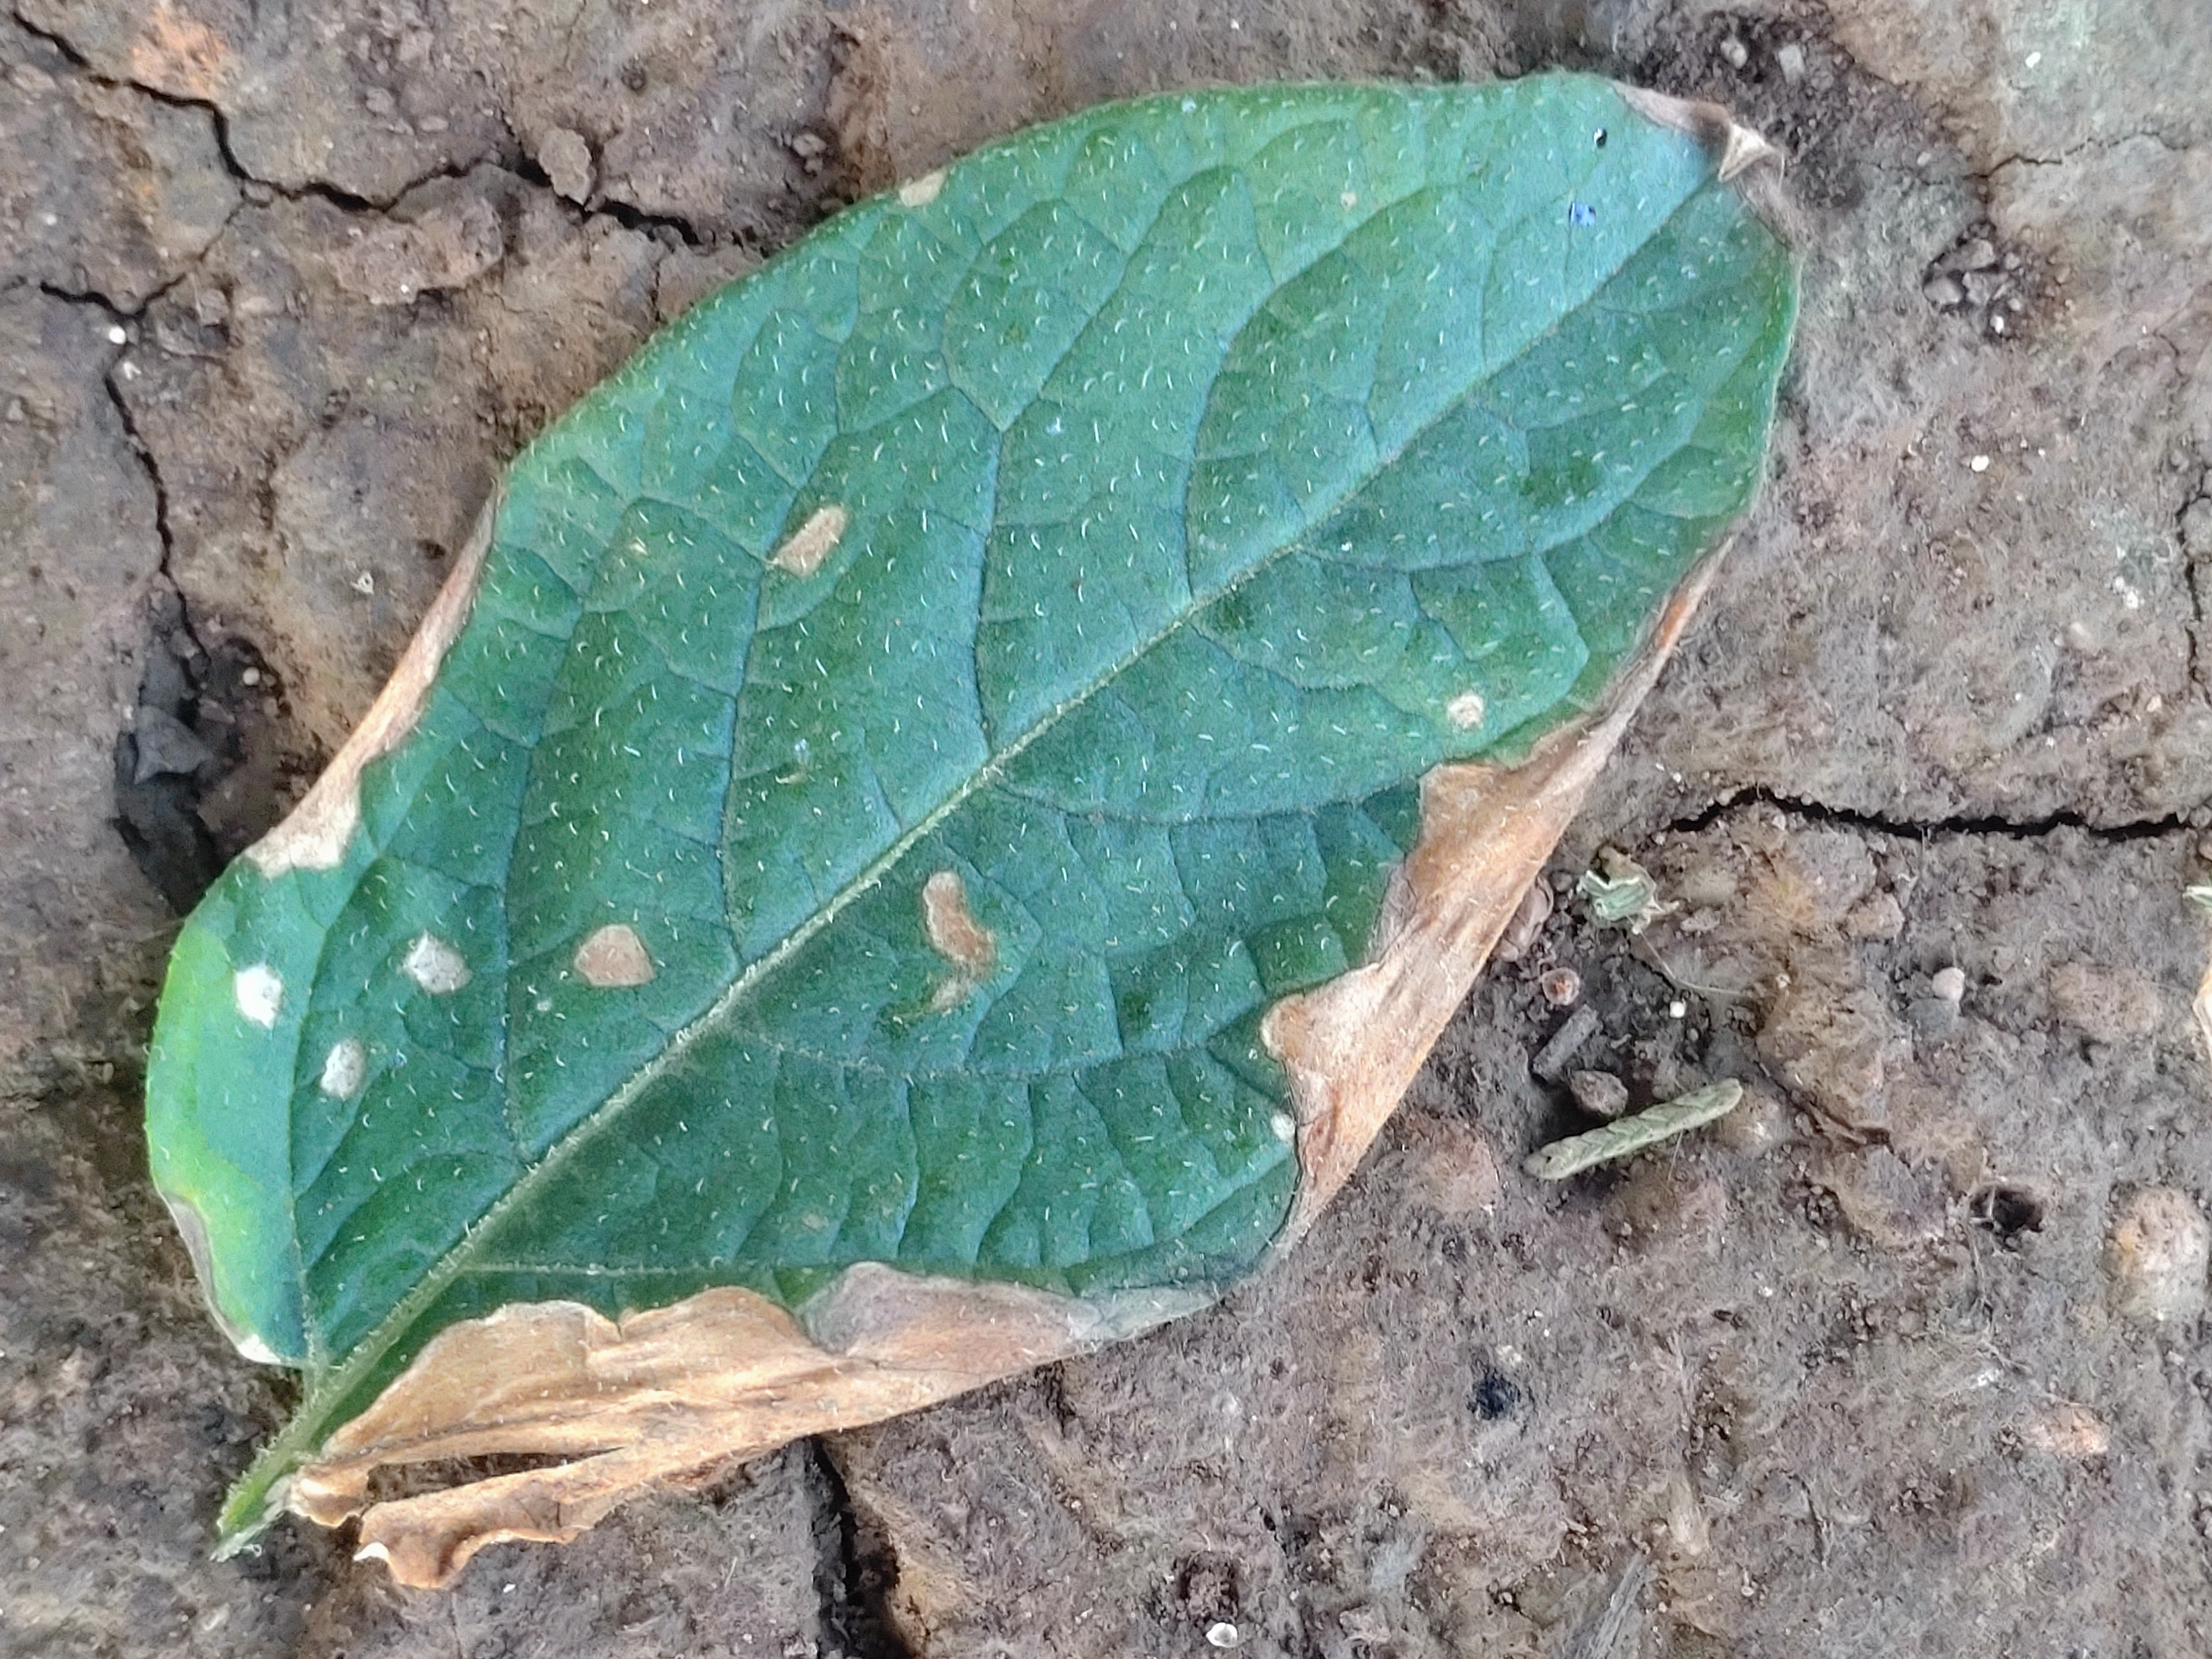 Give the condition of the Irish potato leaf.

early blight
